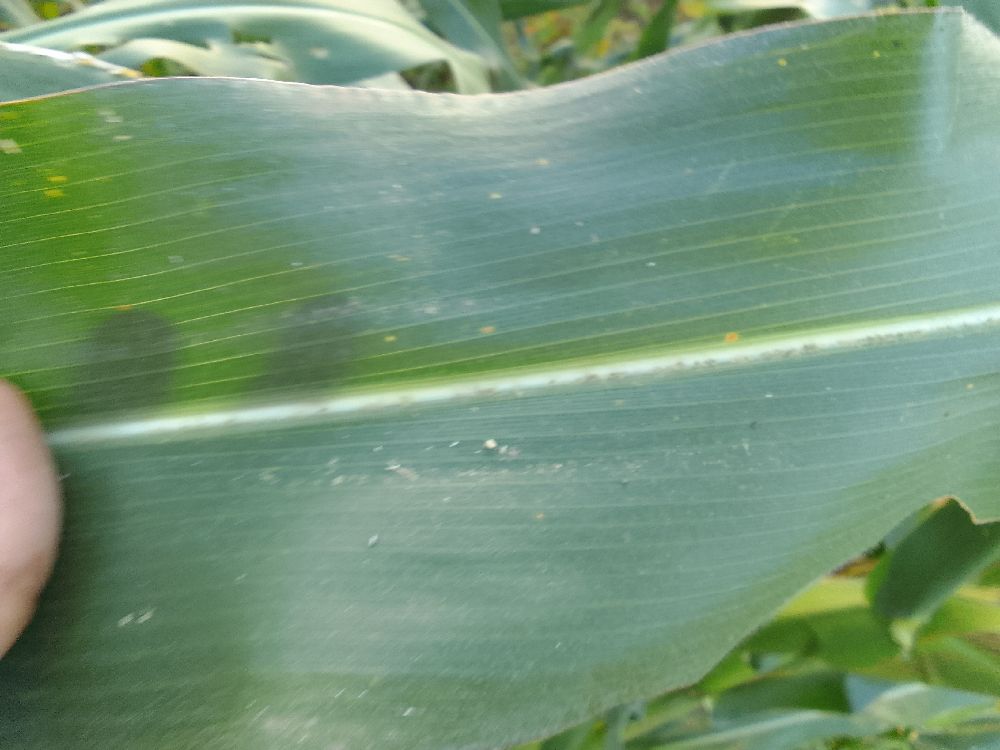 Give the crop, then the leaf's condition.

maize, healthy
